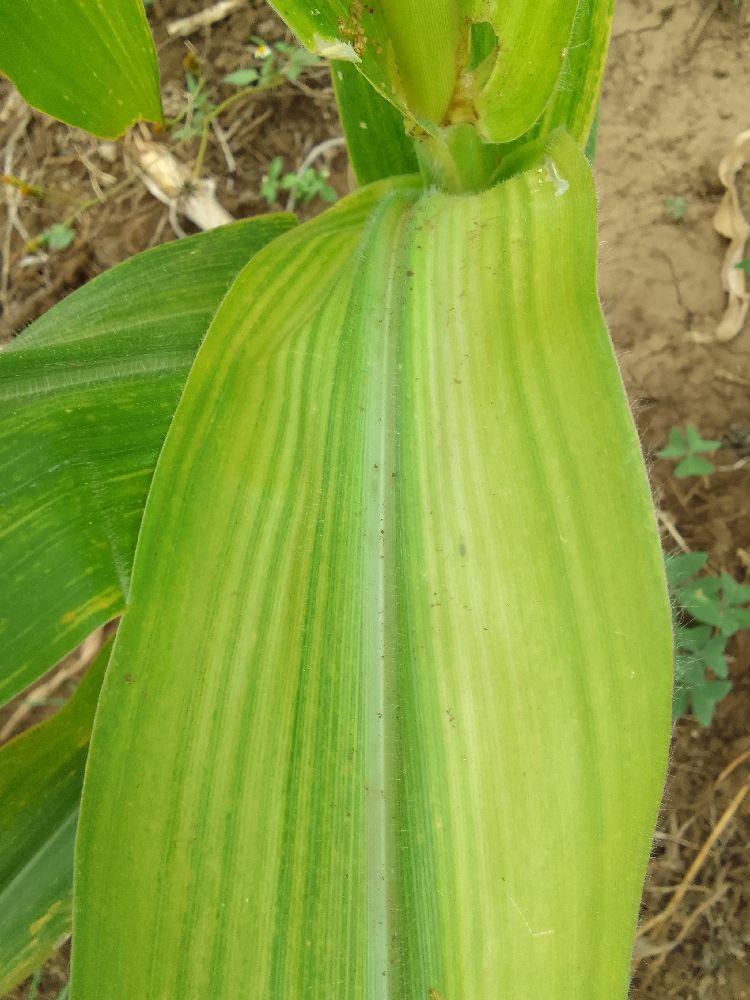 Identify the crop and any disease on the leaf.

maize, maize lethal necrosis
